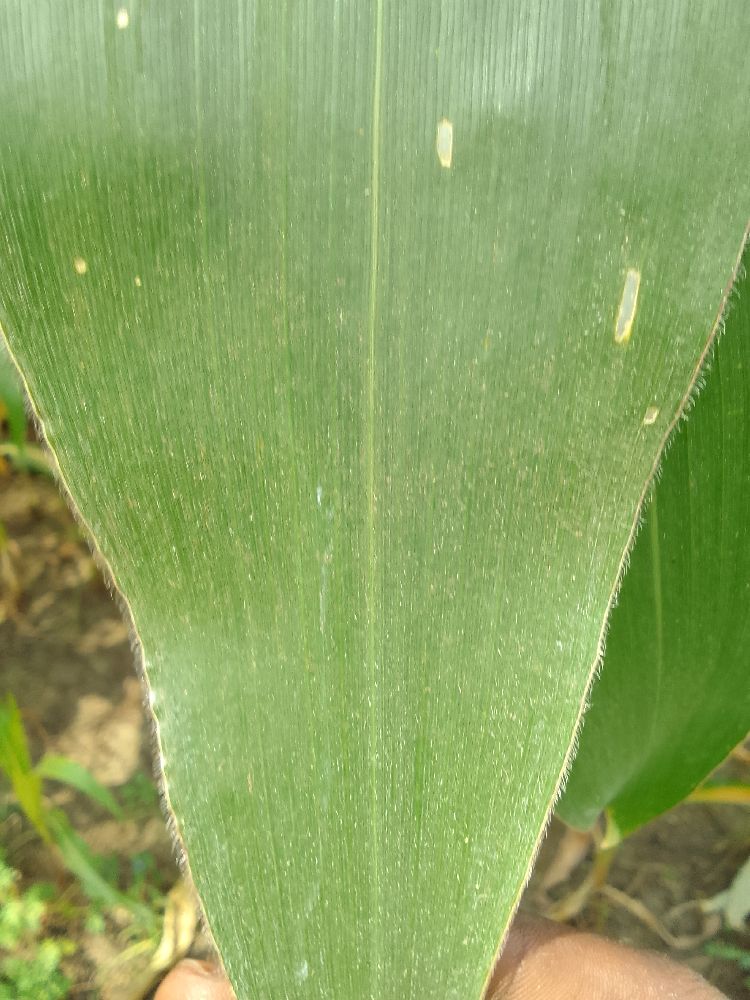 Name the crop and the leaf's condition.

maize, healthy
